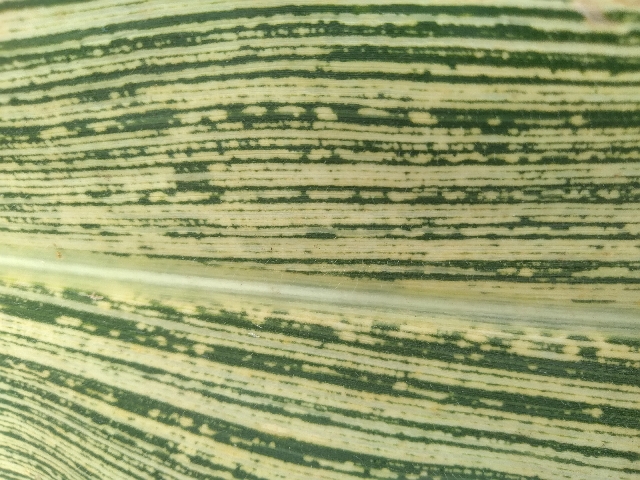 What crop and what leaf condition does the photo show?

maize, maize streak virus
